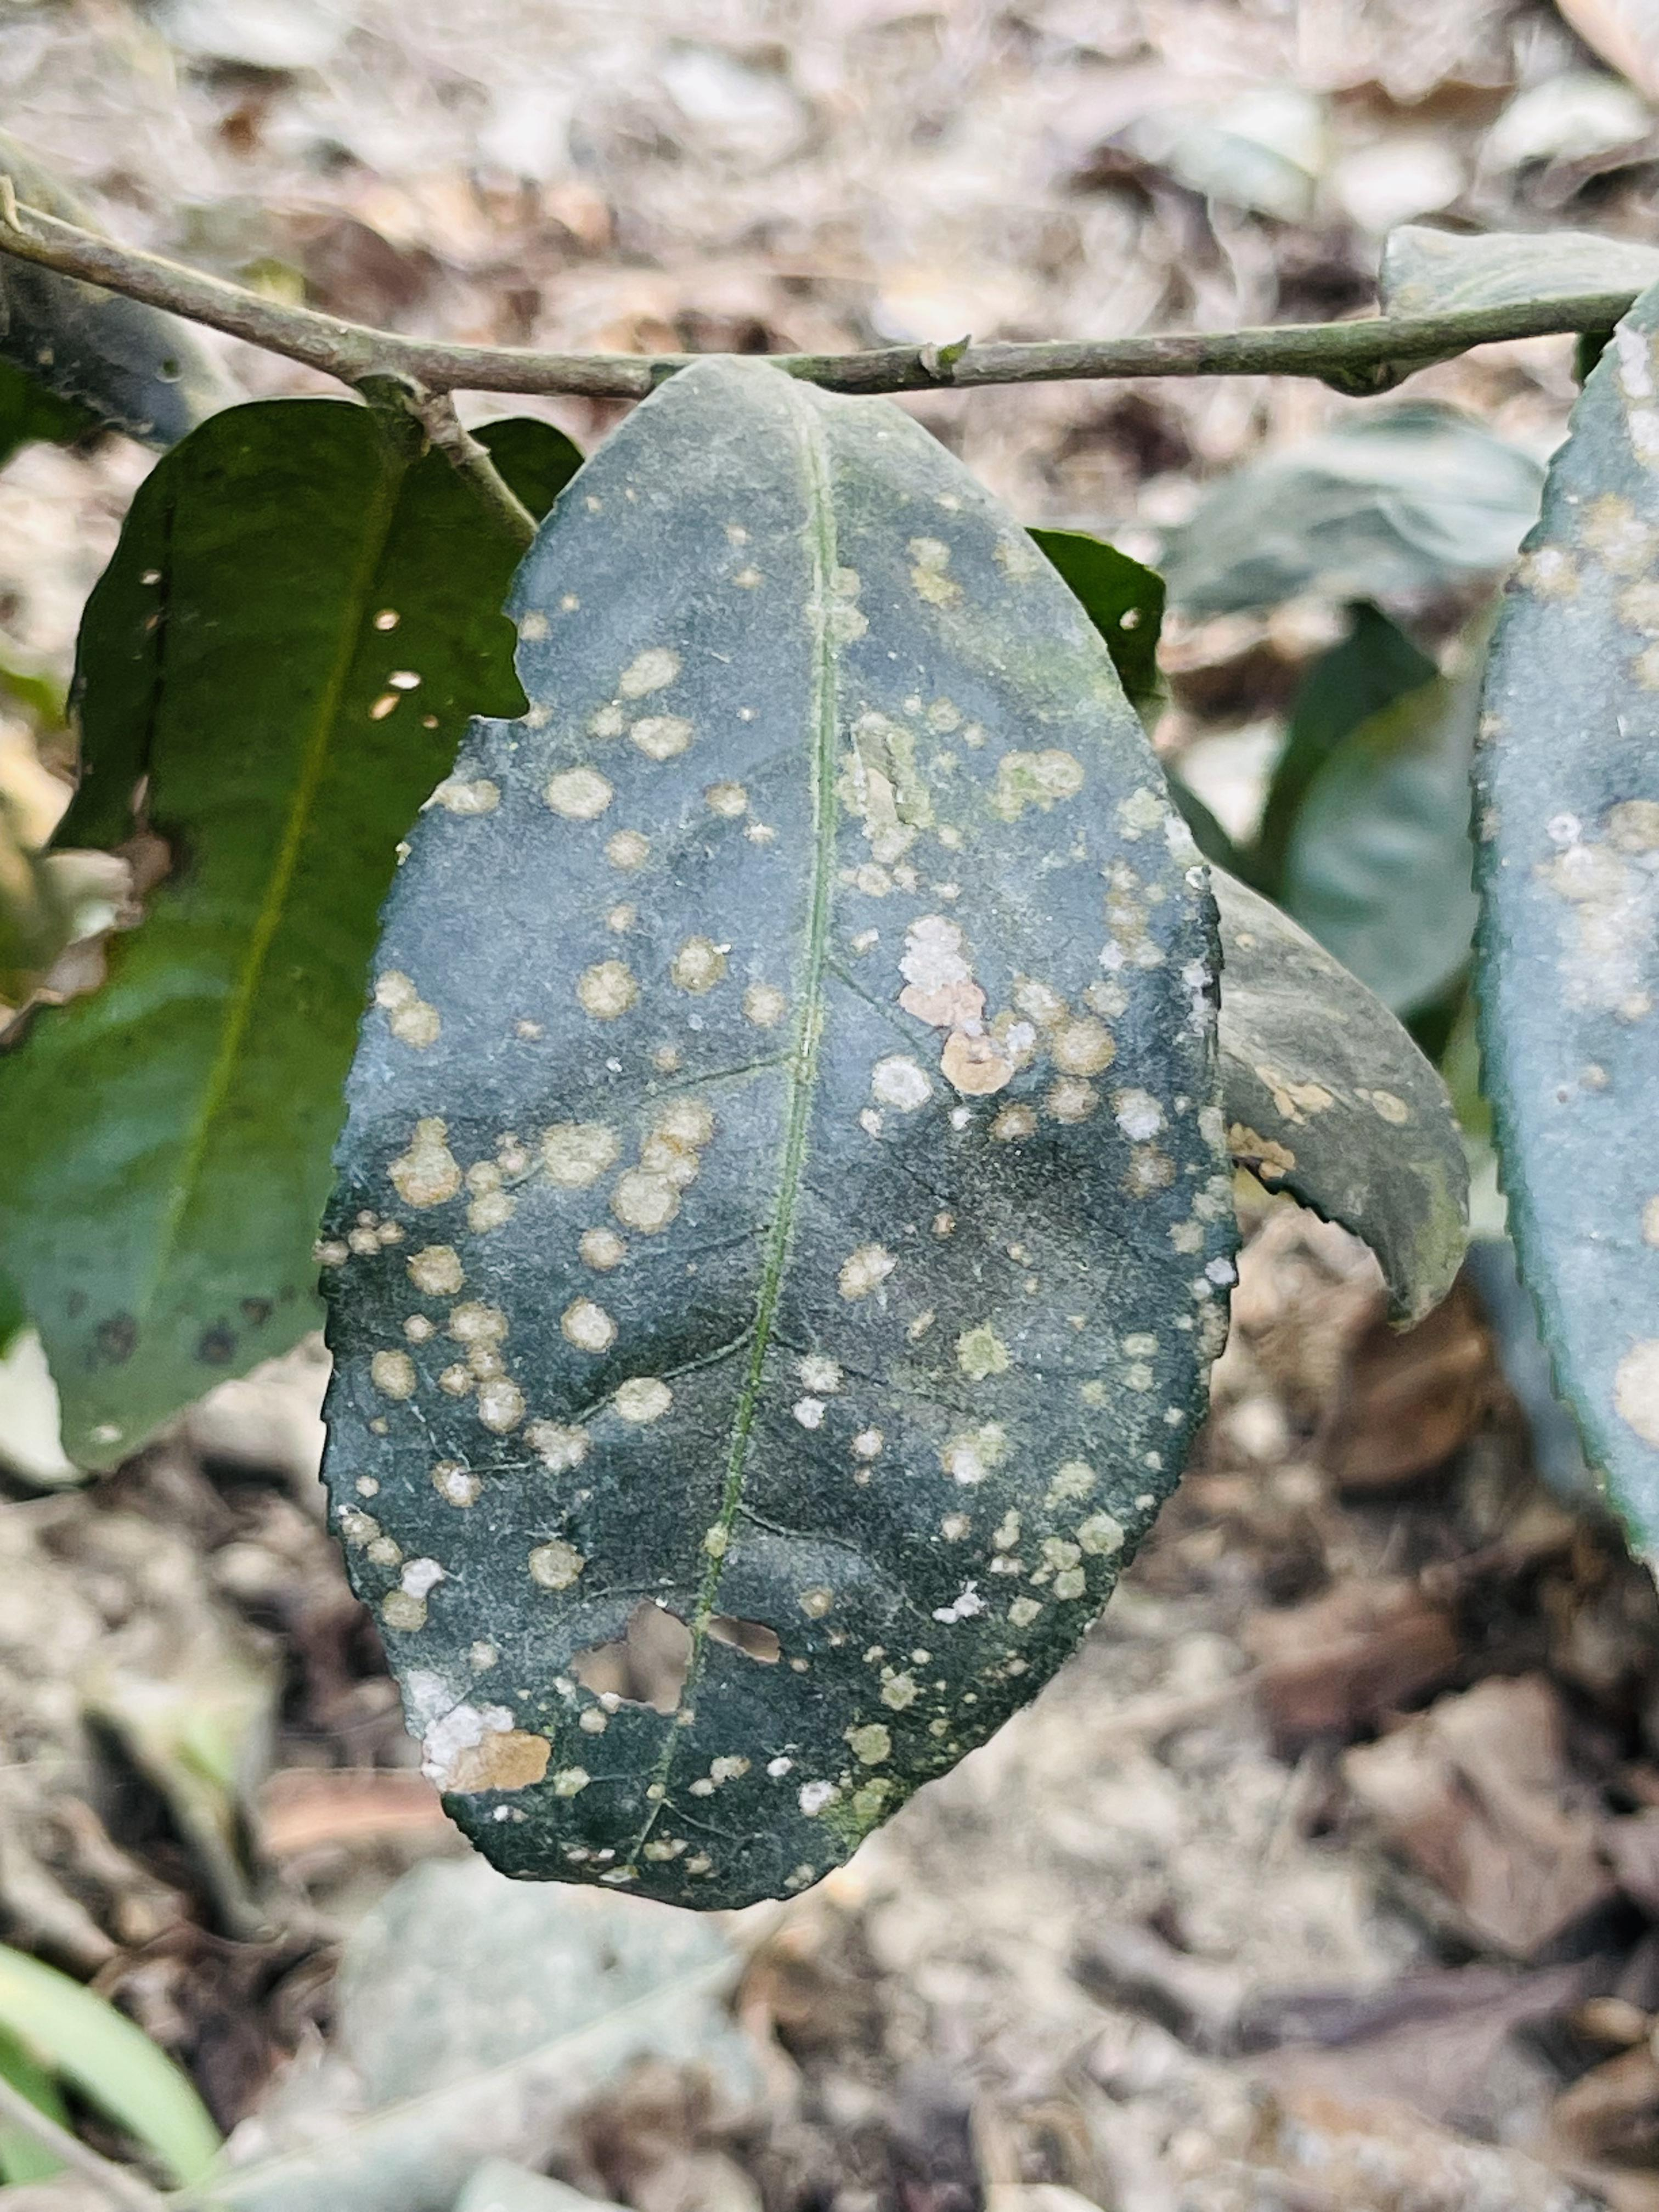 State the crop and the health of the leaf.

tea, red rust
